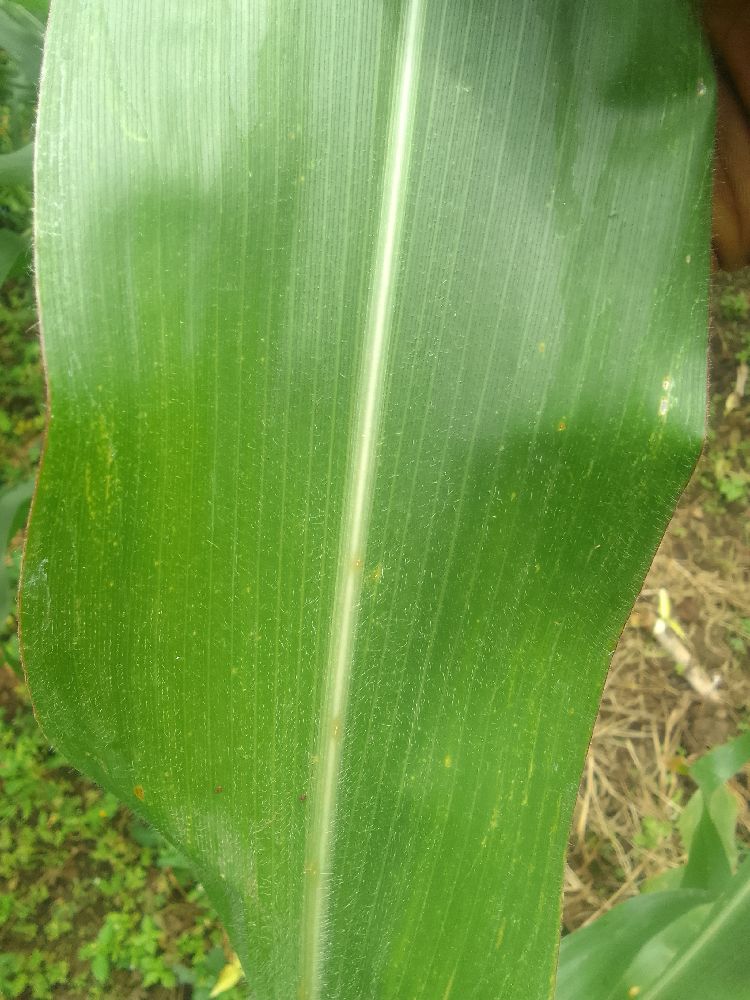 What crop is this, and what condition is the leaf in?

maize, healthy
